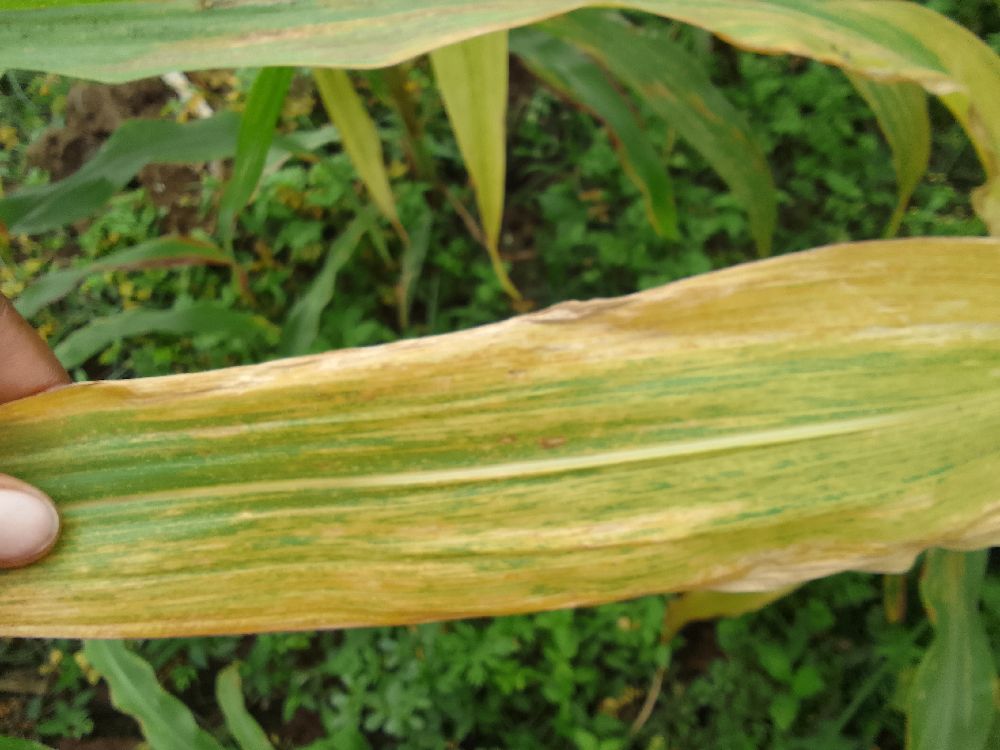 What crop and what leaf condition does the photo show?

maize, maize lethal necrosis
